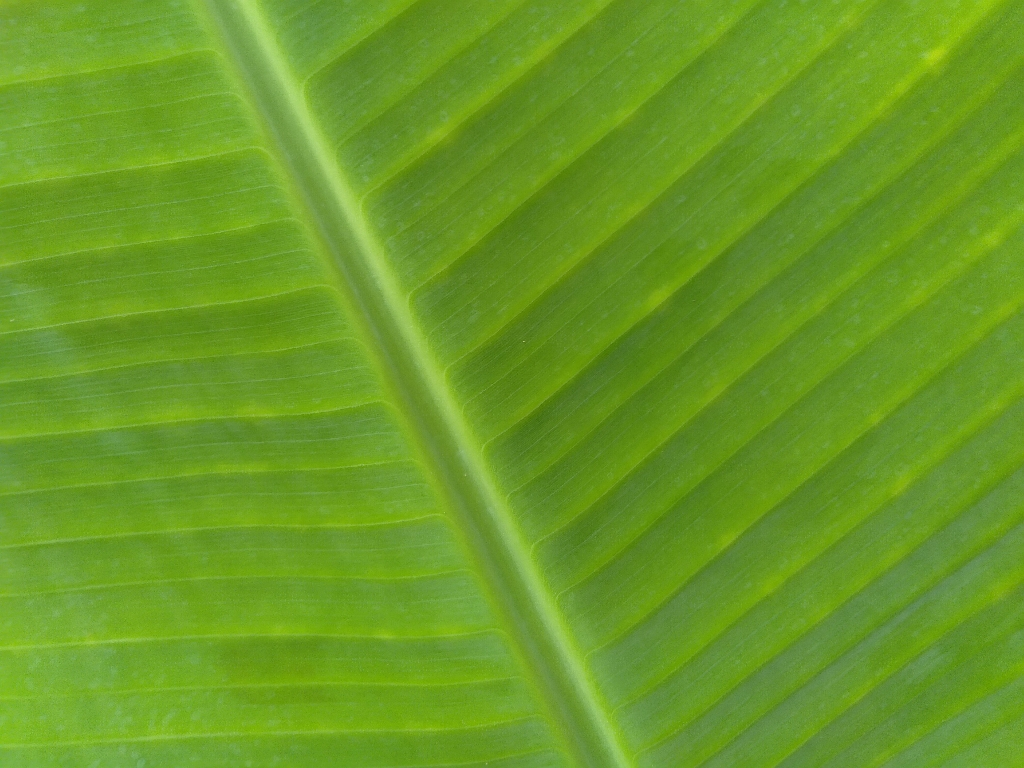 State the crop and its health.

banana, healthy
